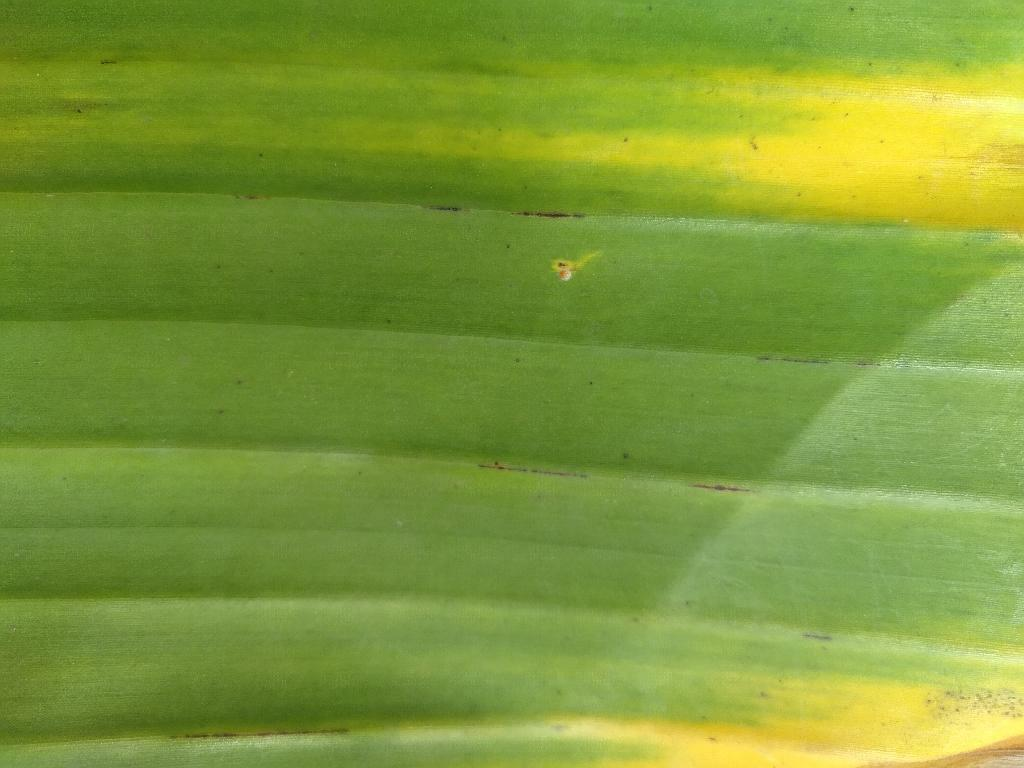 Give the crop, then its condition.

banana, fusarium wilt race 1
